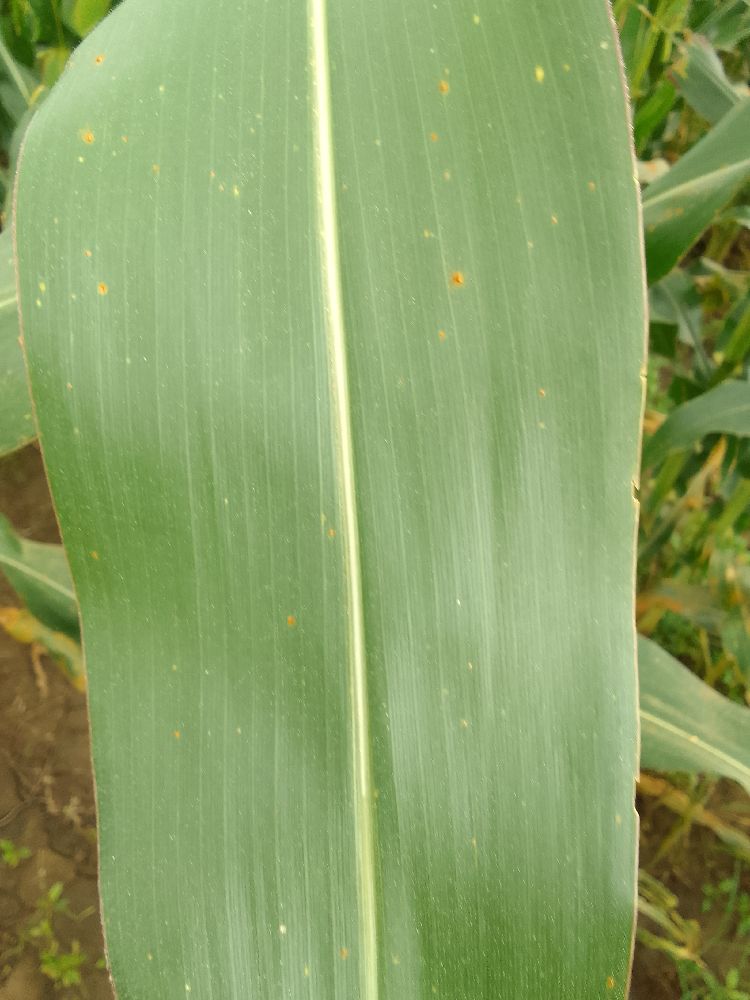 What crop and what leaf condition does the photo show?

maize, healthy
